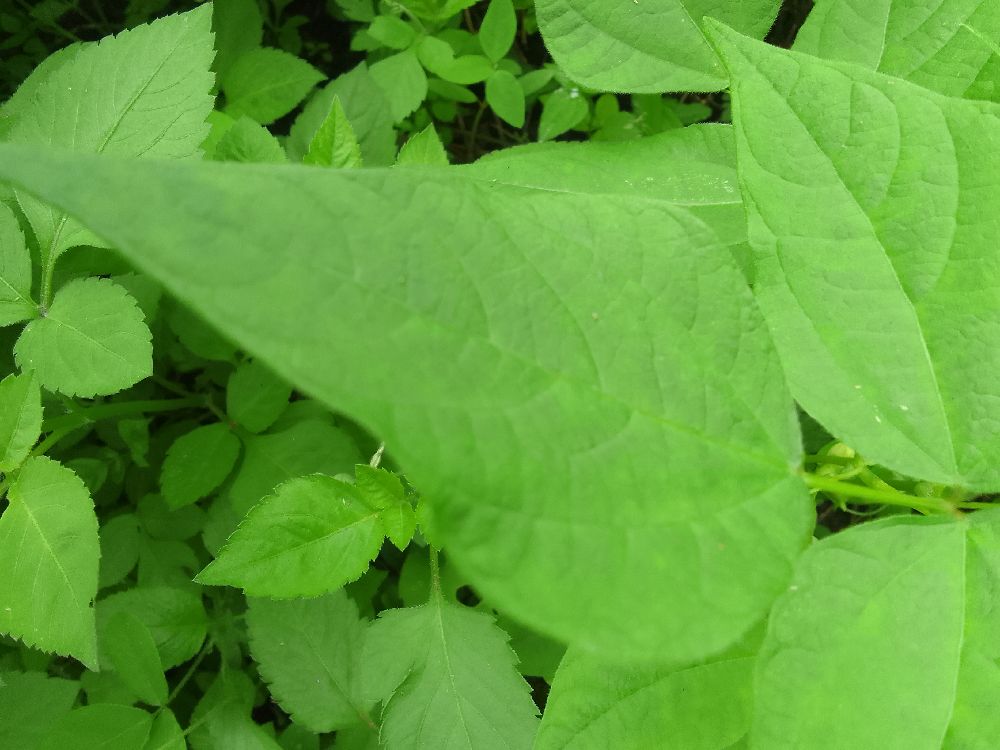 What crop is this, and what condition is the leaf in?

common bean, healthy
